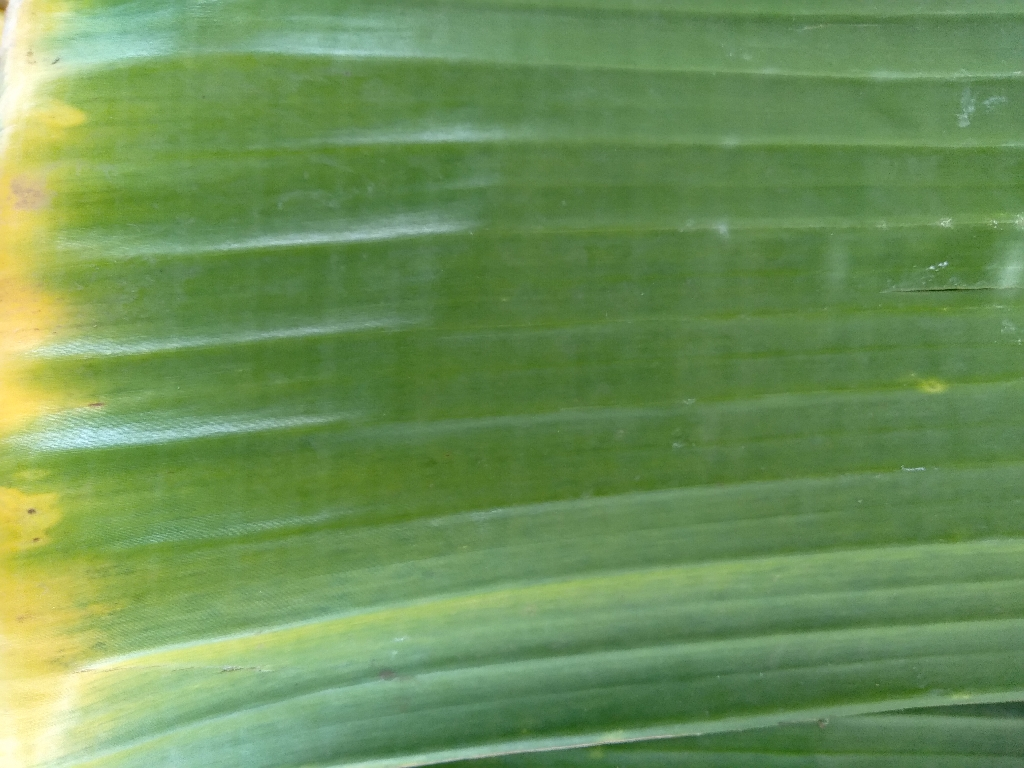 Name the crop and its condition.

banana, fusarium wilt race 1
